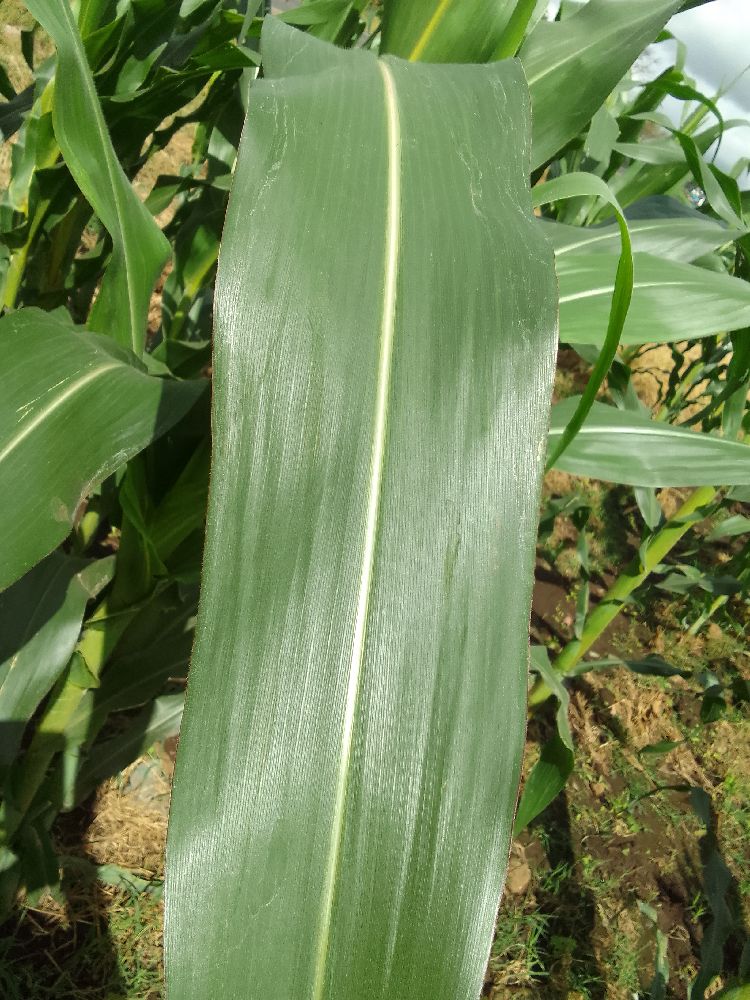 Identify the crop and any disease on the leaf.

maize, healthy
